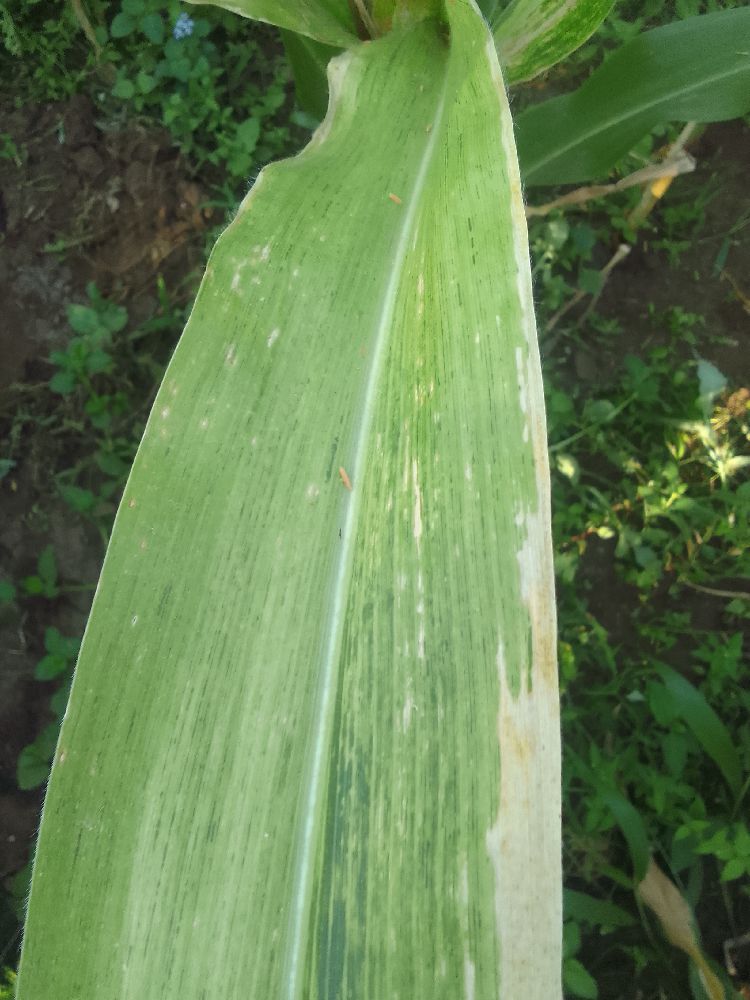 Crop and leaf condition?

maize, maize lethal necrosis
